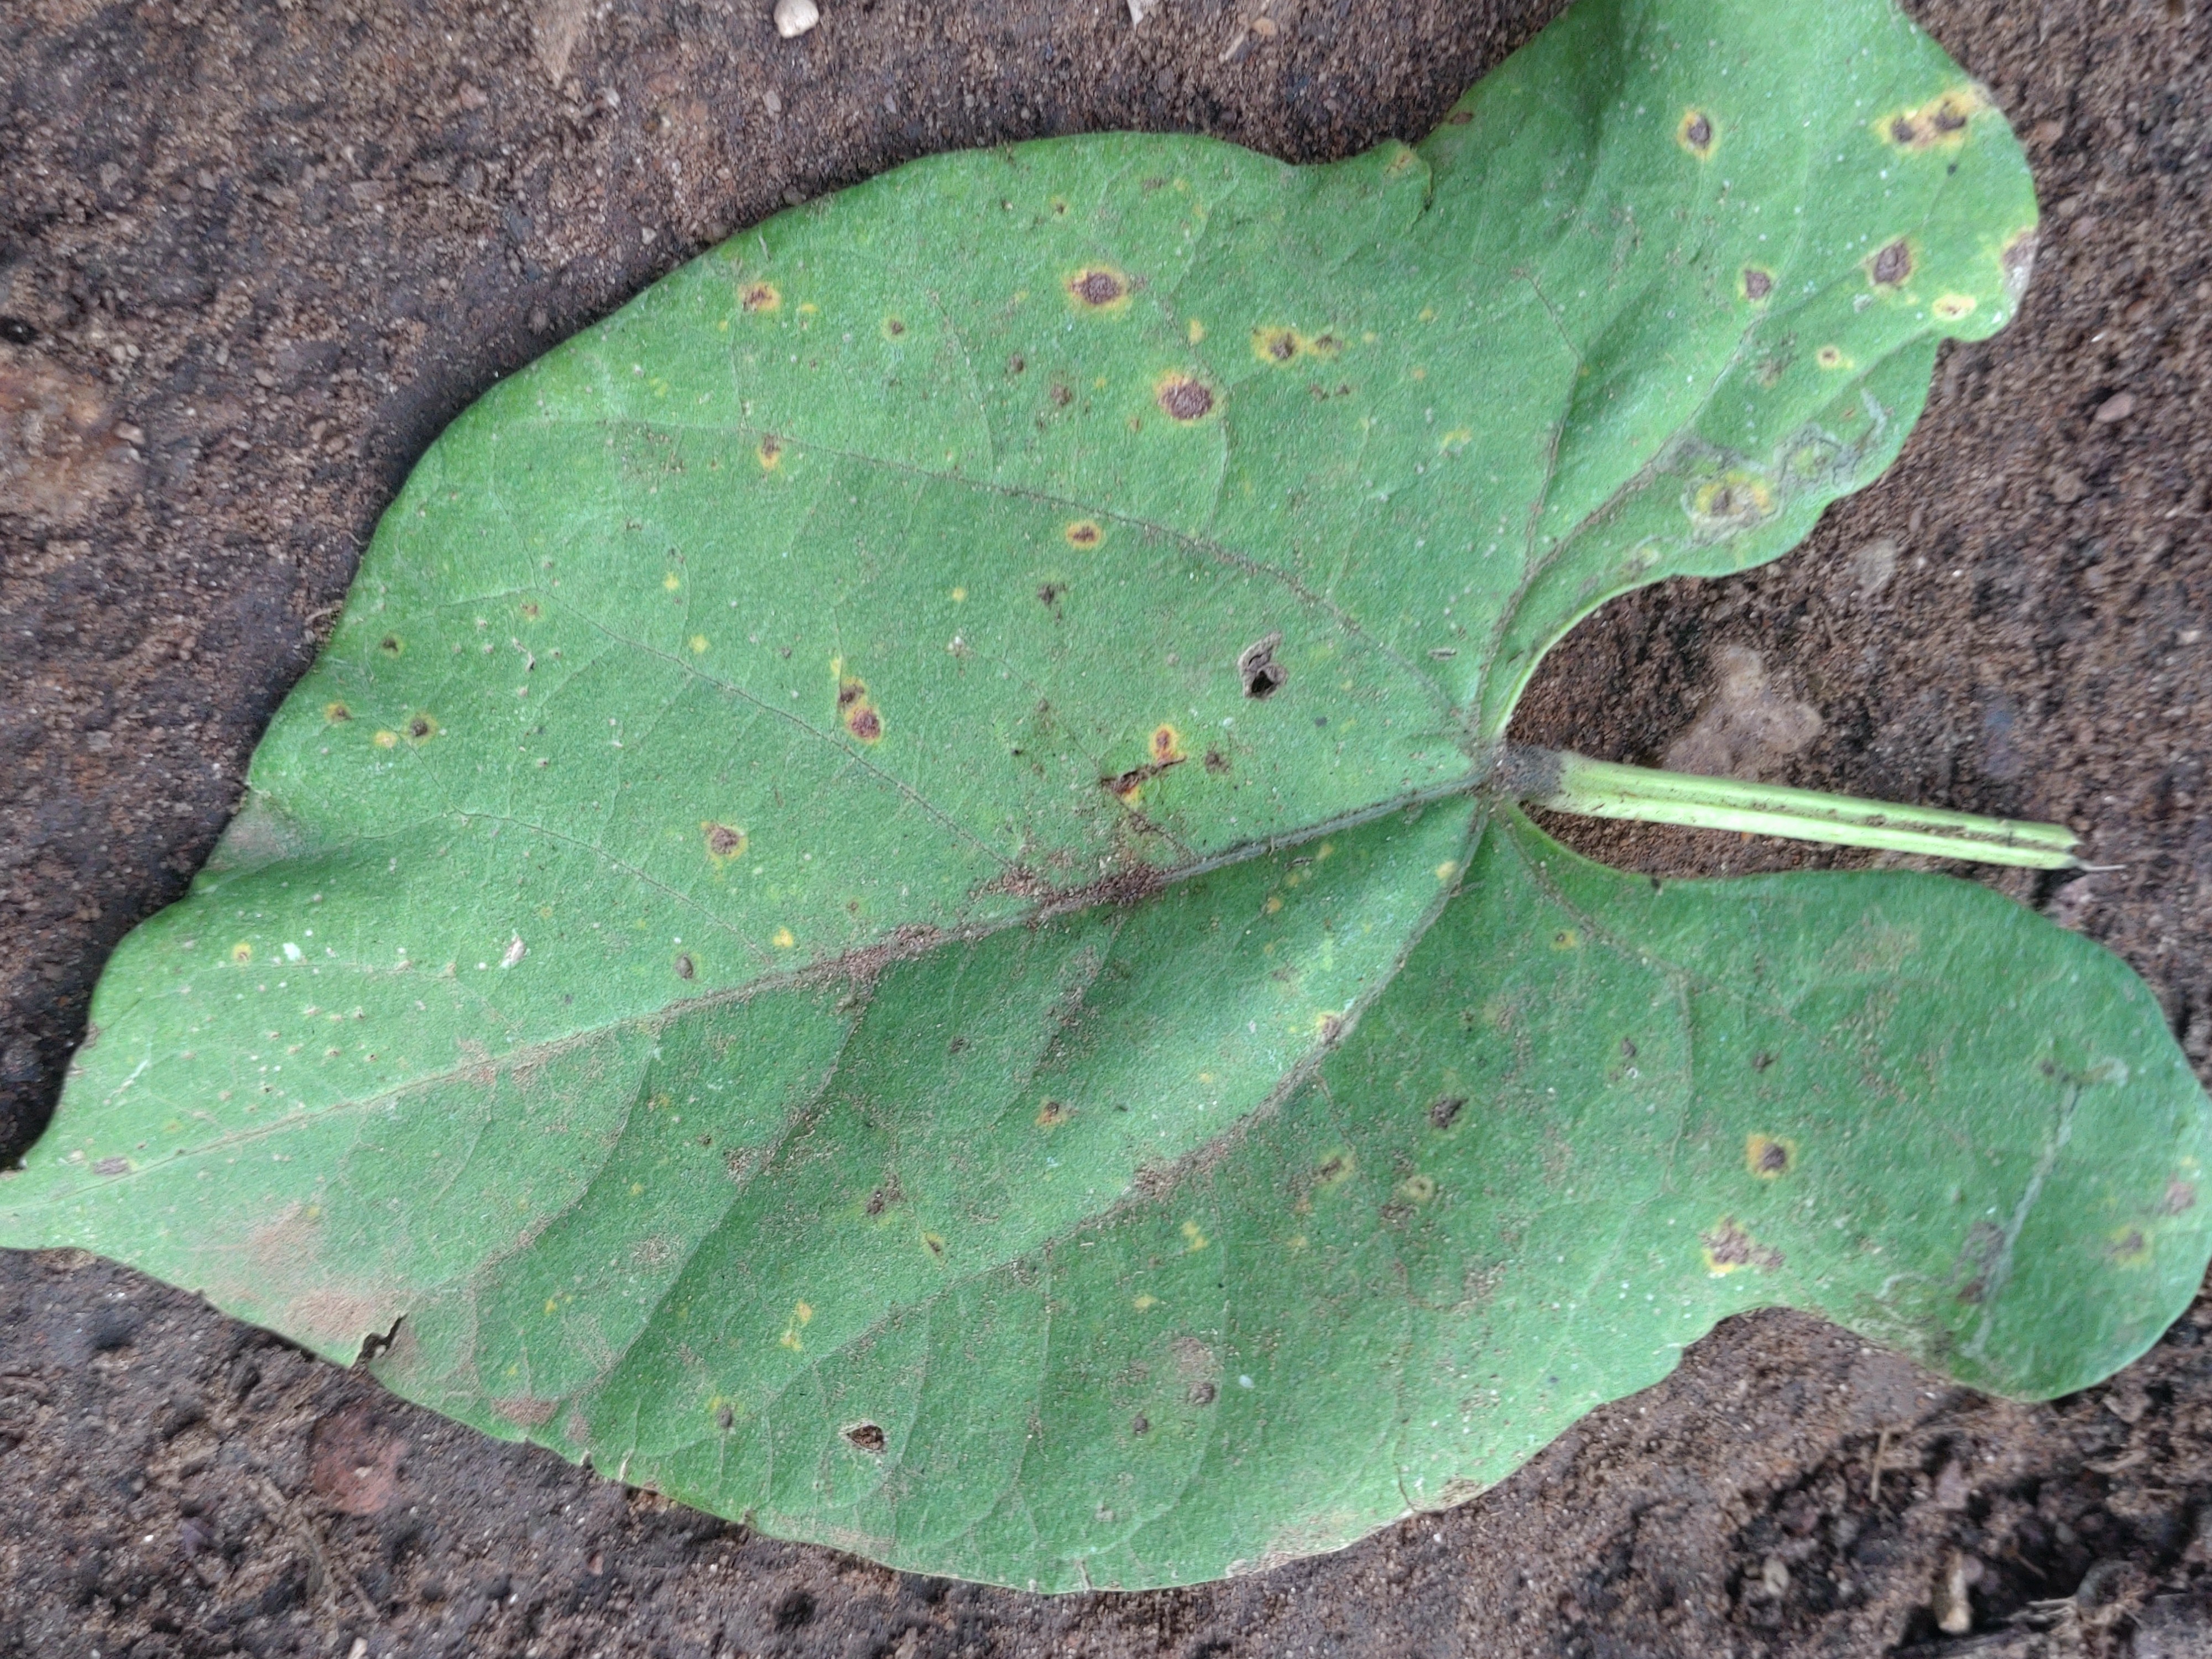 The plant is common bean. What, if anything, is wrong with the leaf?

anthracnose
